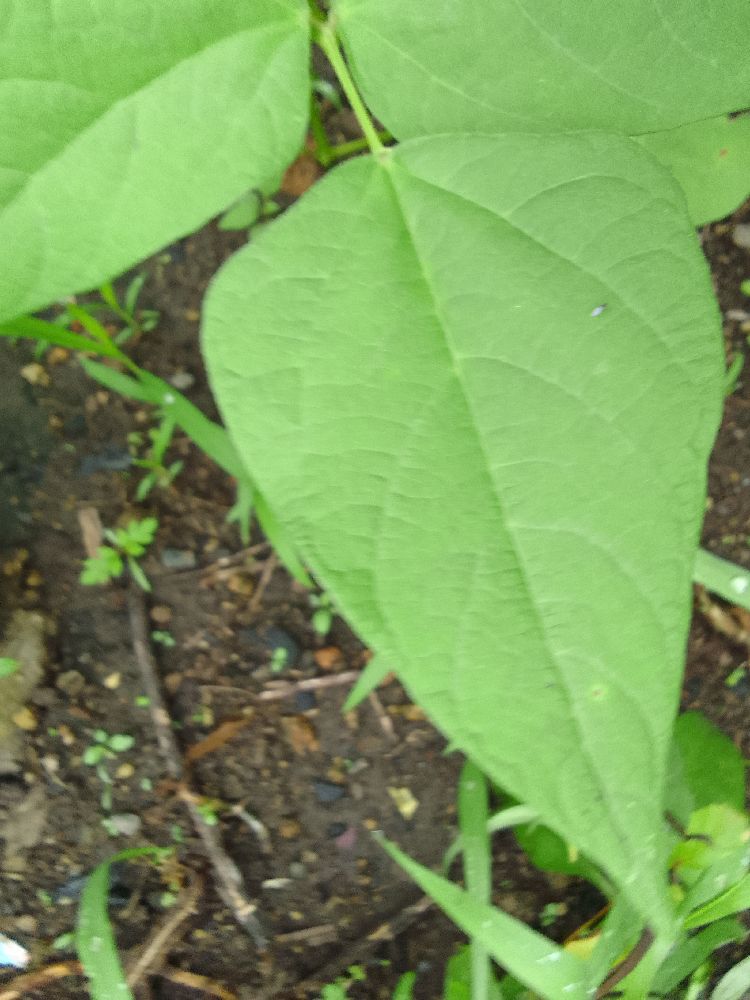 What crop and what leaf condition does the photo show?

common bean, healthy
